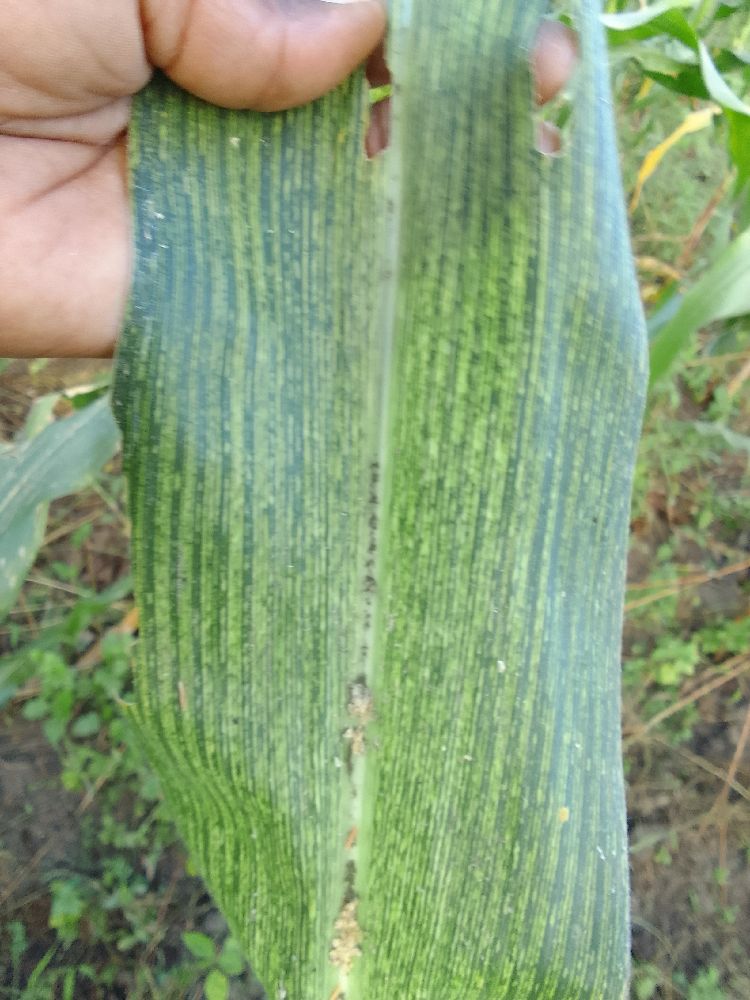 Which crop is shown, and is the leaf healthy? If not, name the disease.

maize, maize streak virus
